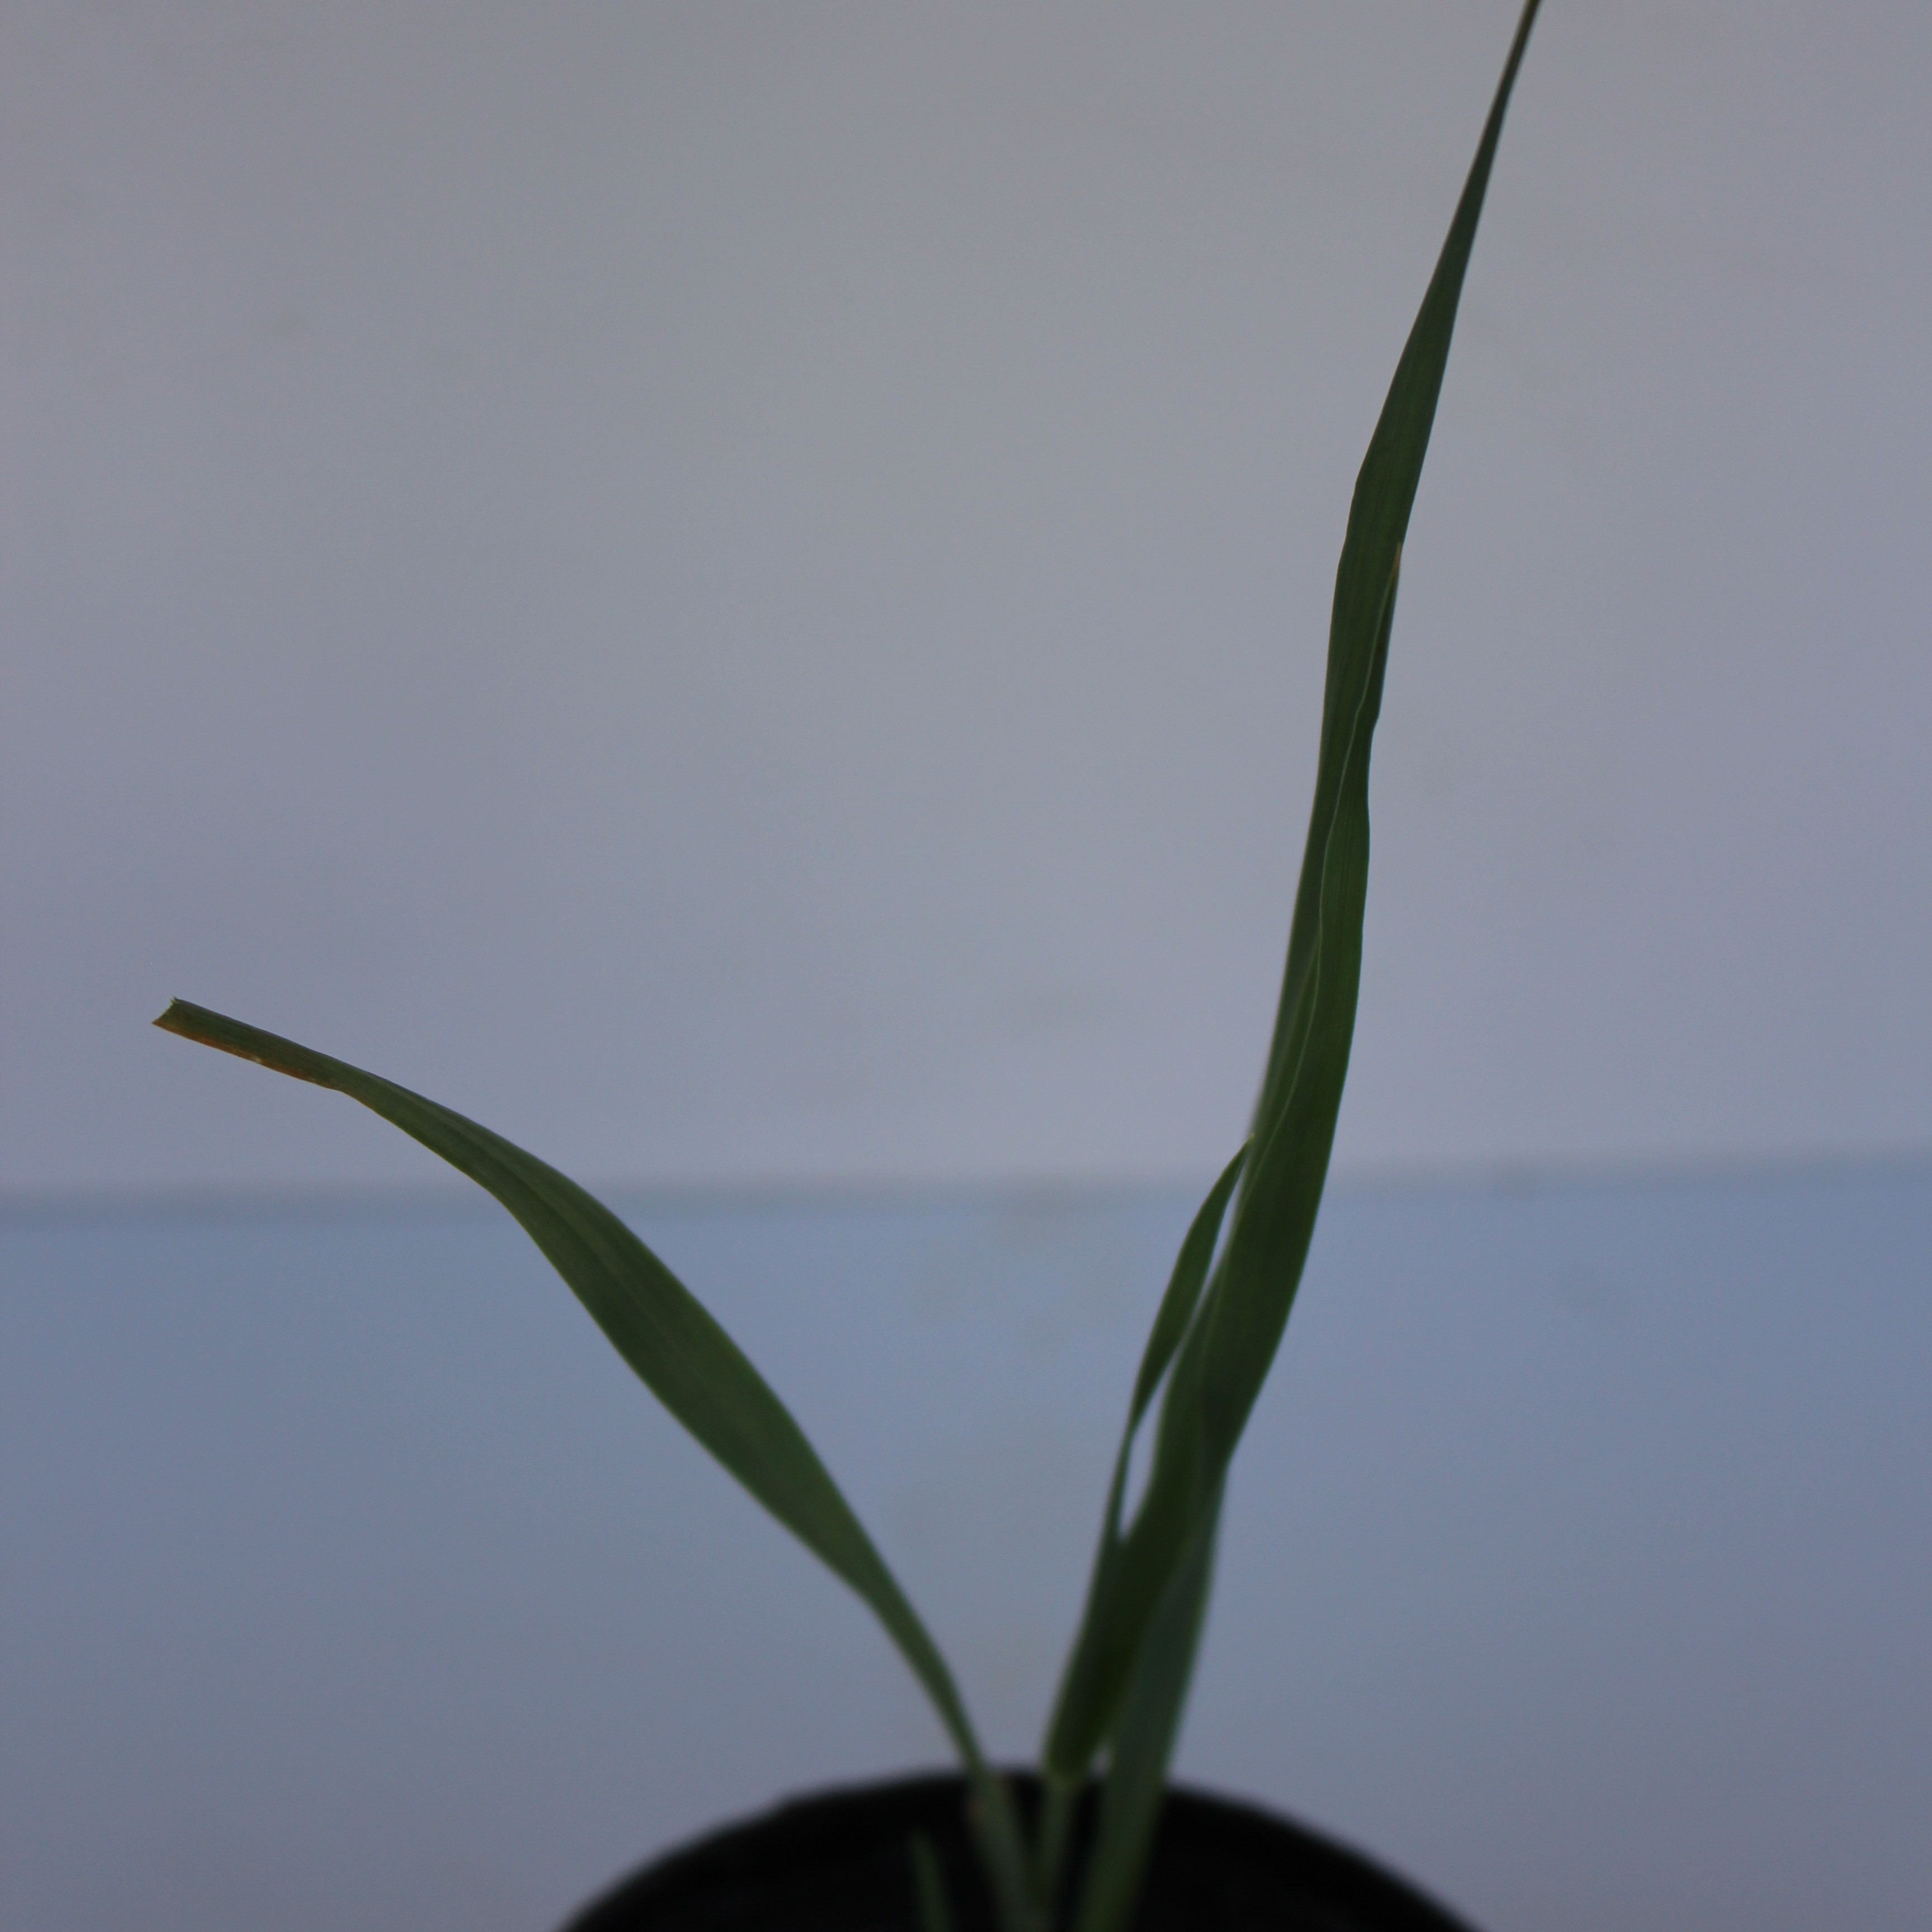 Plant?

Avena sterilis
